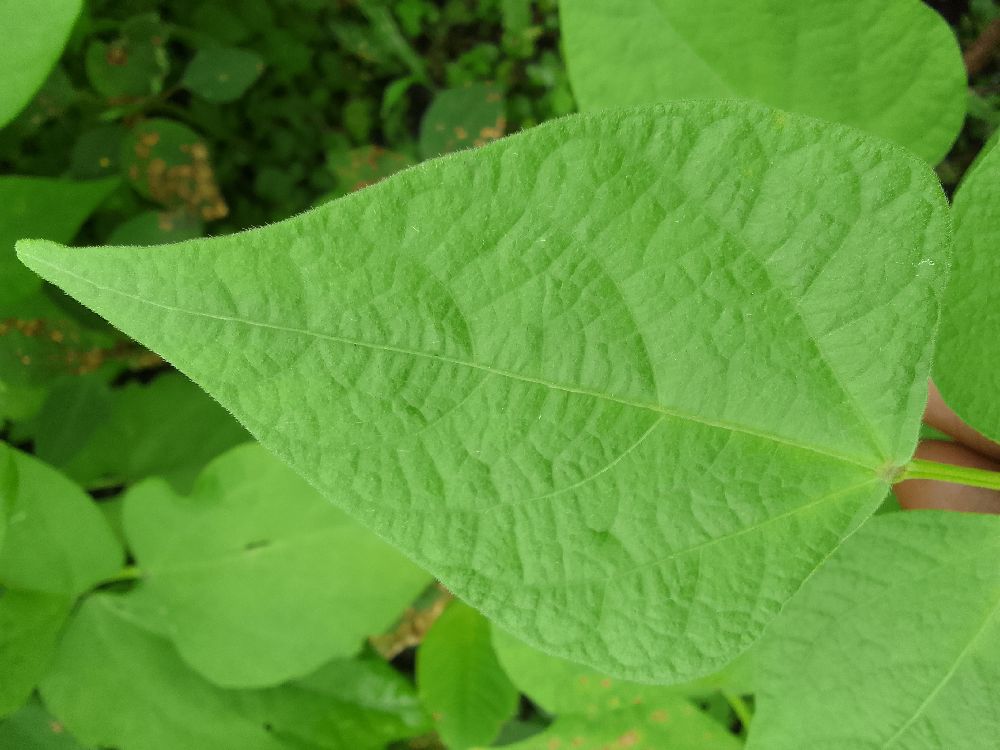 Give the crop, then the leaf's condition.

common bean, healthy
